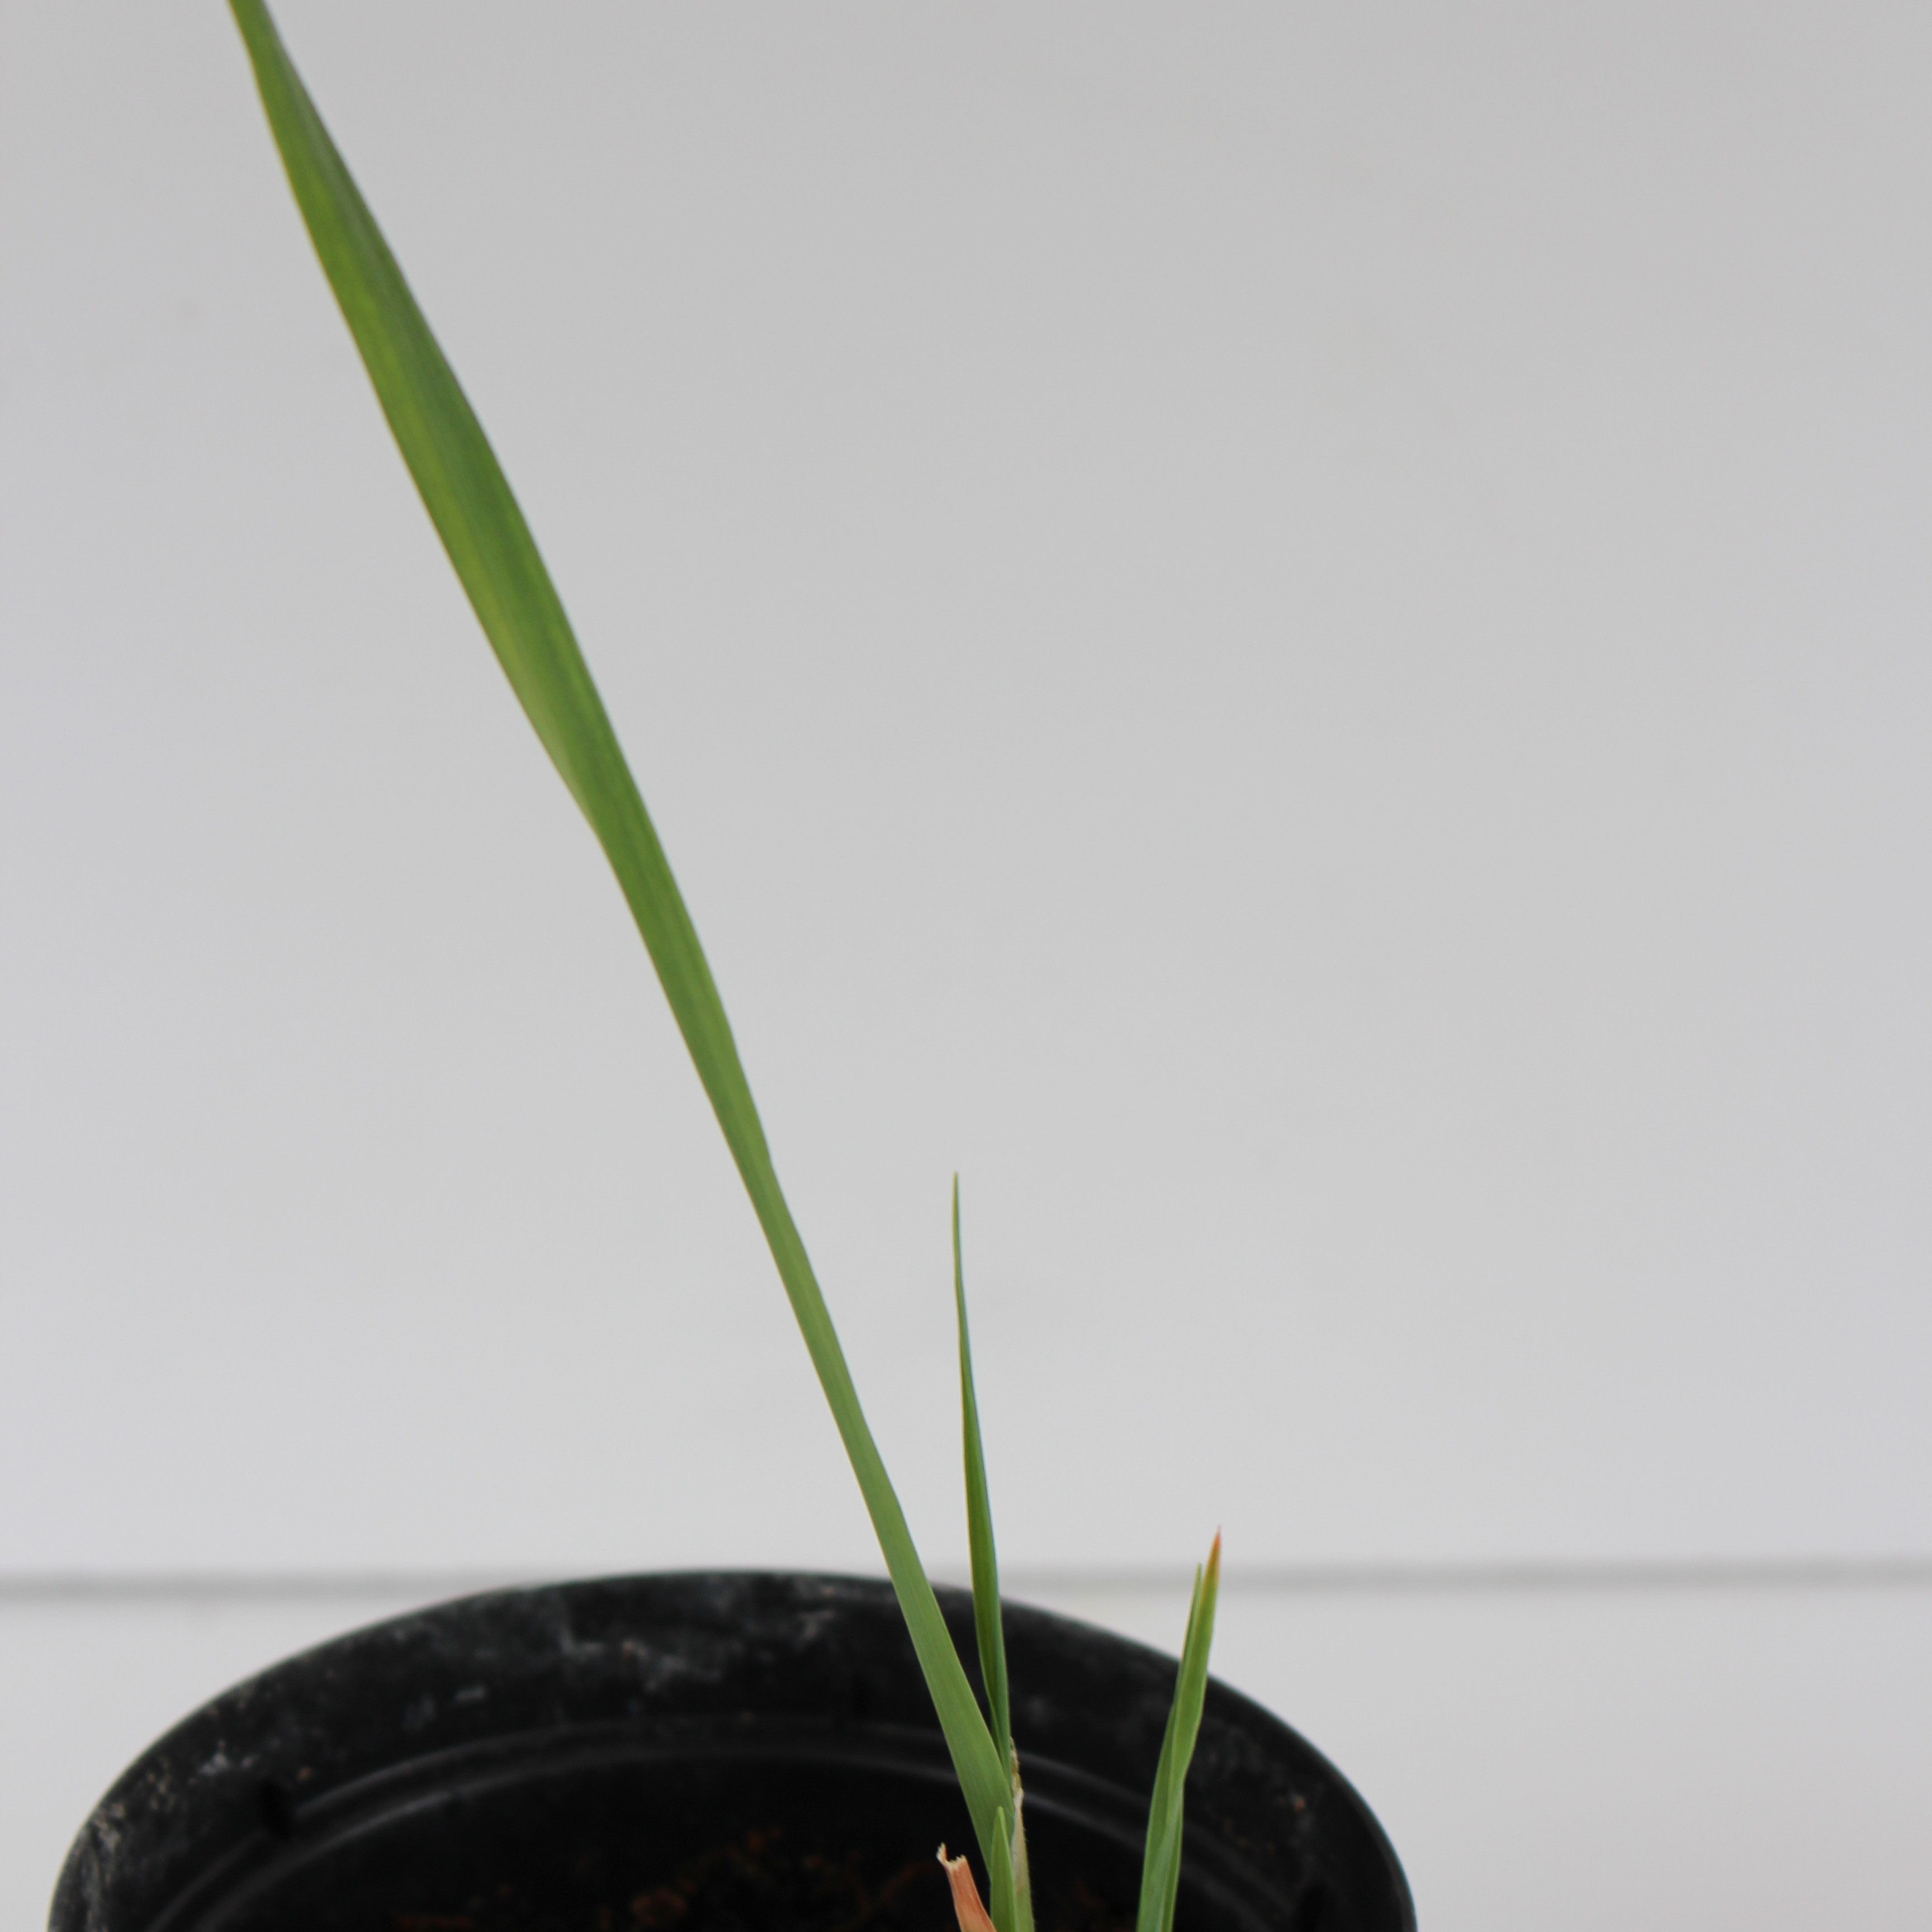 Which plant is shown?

Avena sterilis
